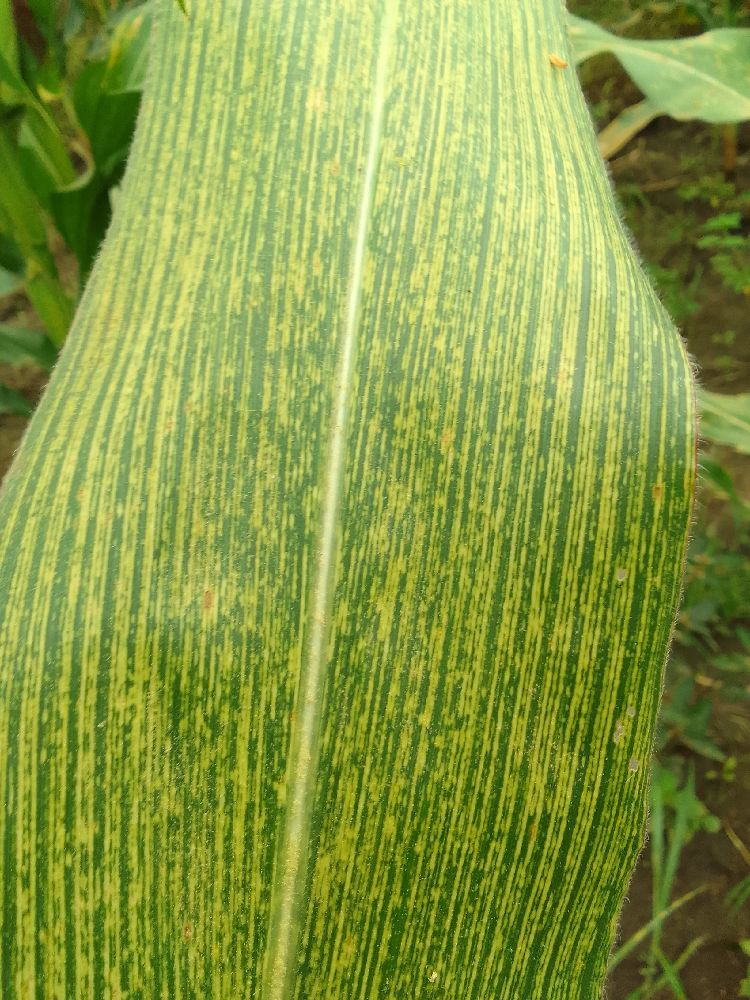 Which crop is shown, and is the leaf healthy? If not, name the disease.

maize, maize streak virus
